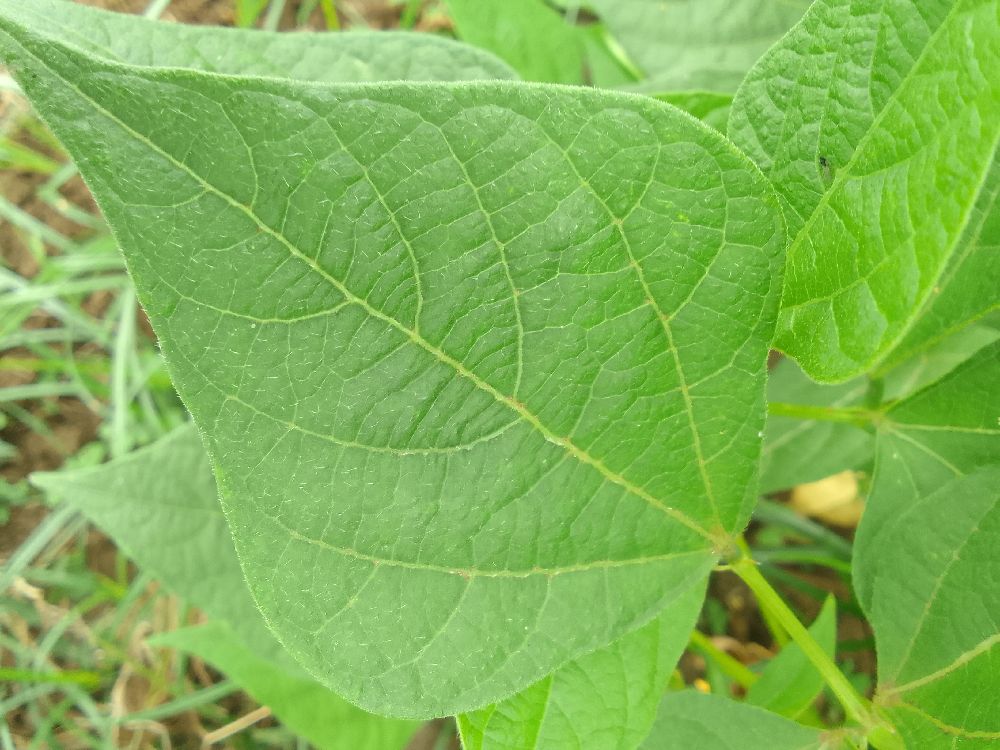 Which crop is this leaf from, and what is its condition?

common bean, healthy
